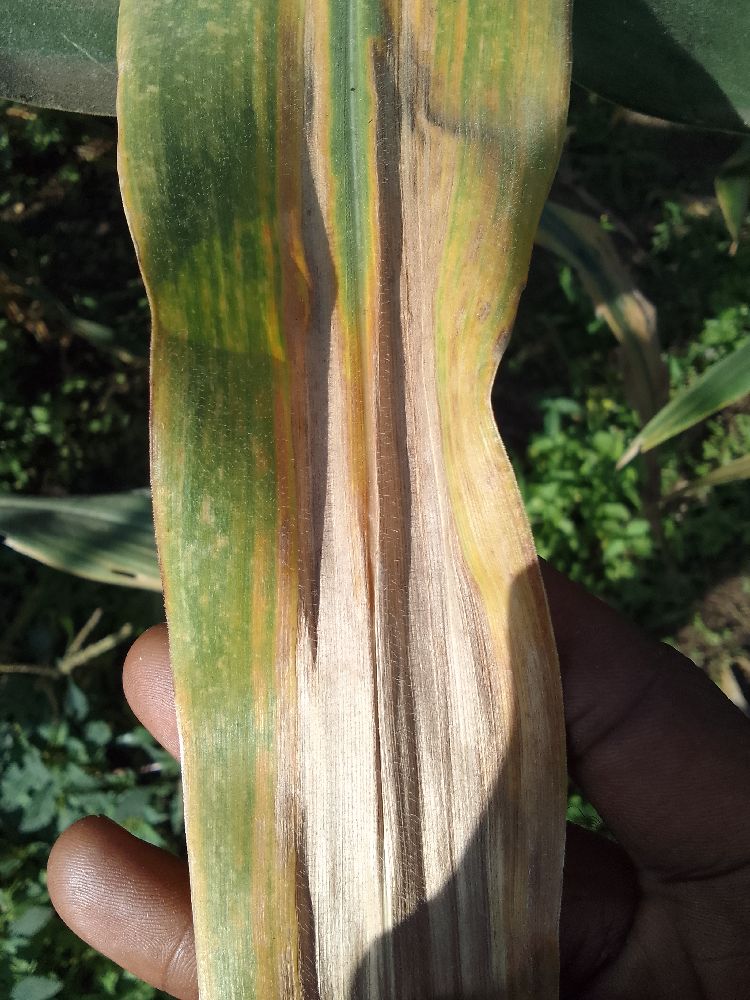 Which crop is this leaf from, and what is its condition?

maize, maize lethal necrosis
